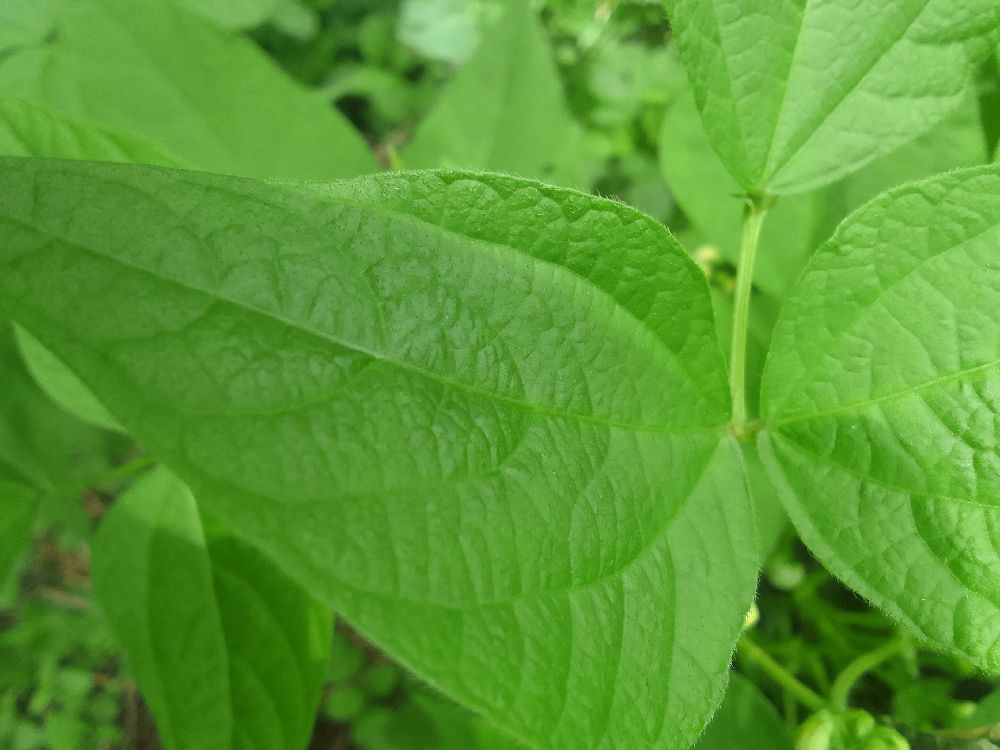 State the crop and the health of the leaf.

common bean, healthy
